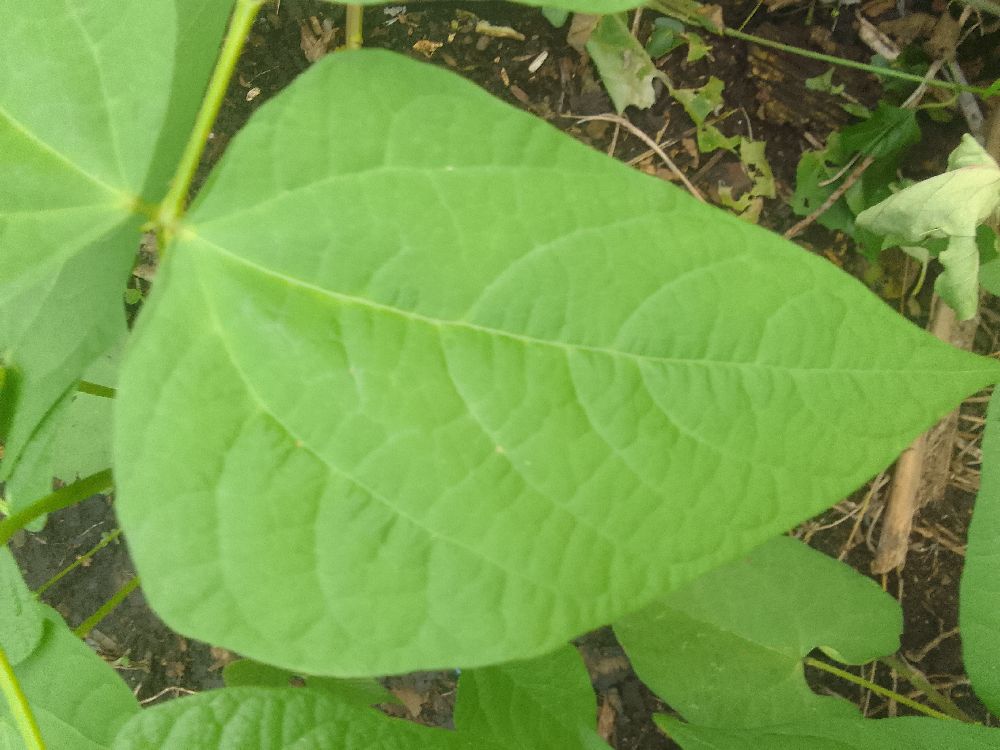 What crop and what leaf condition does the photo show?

common bean, healthy
